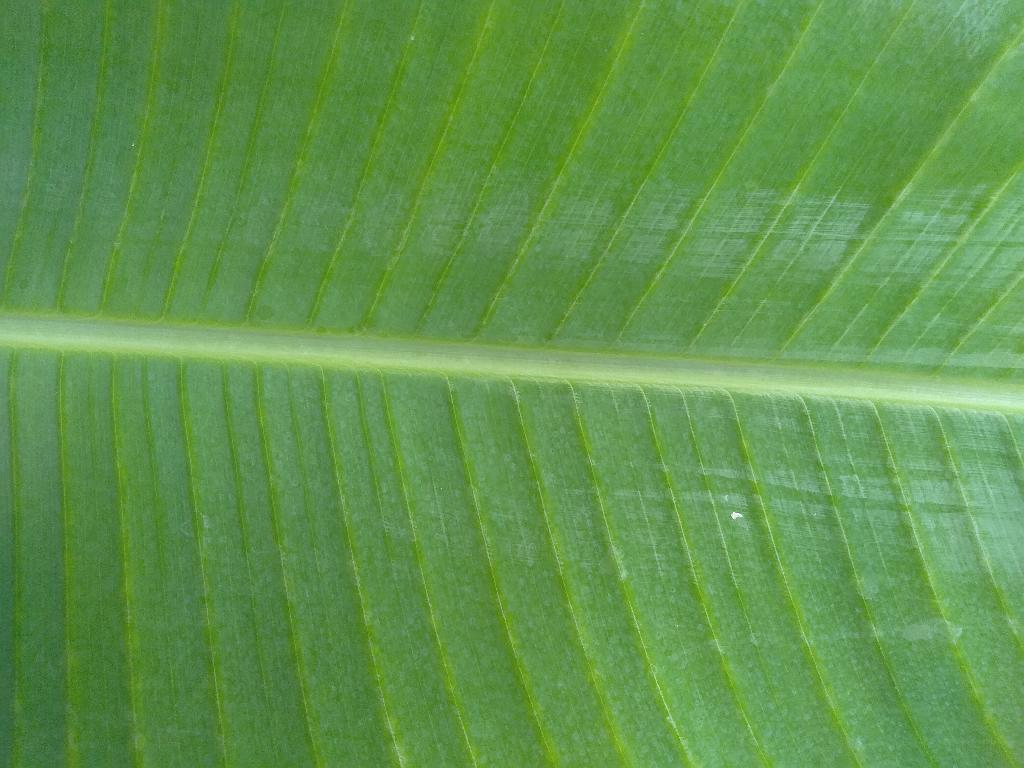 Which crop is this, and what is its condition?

banana, healthy
